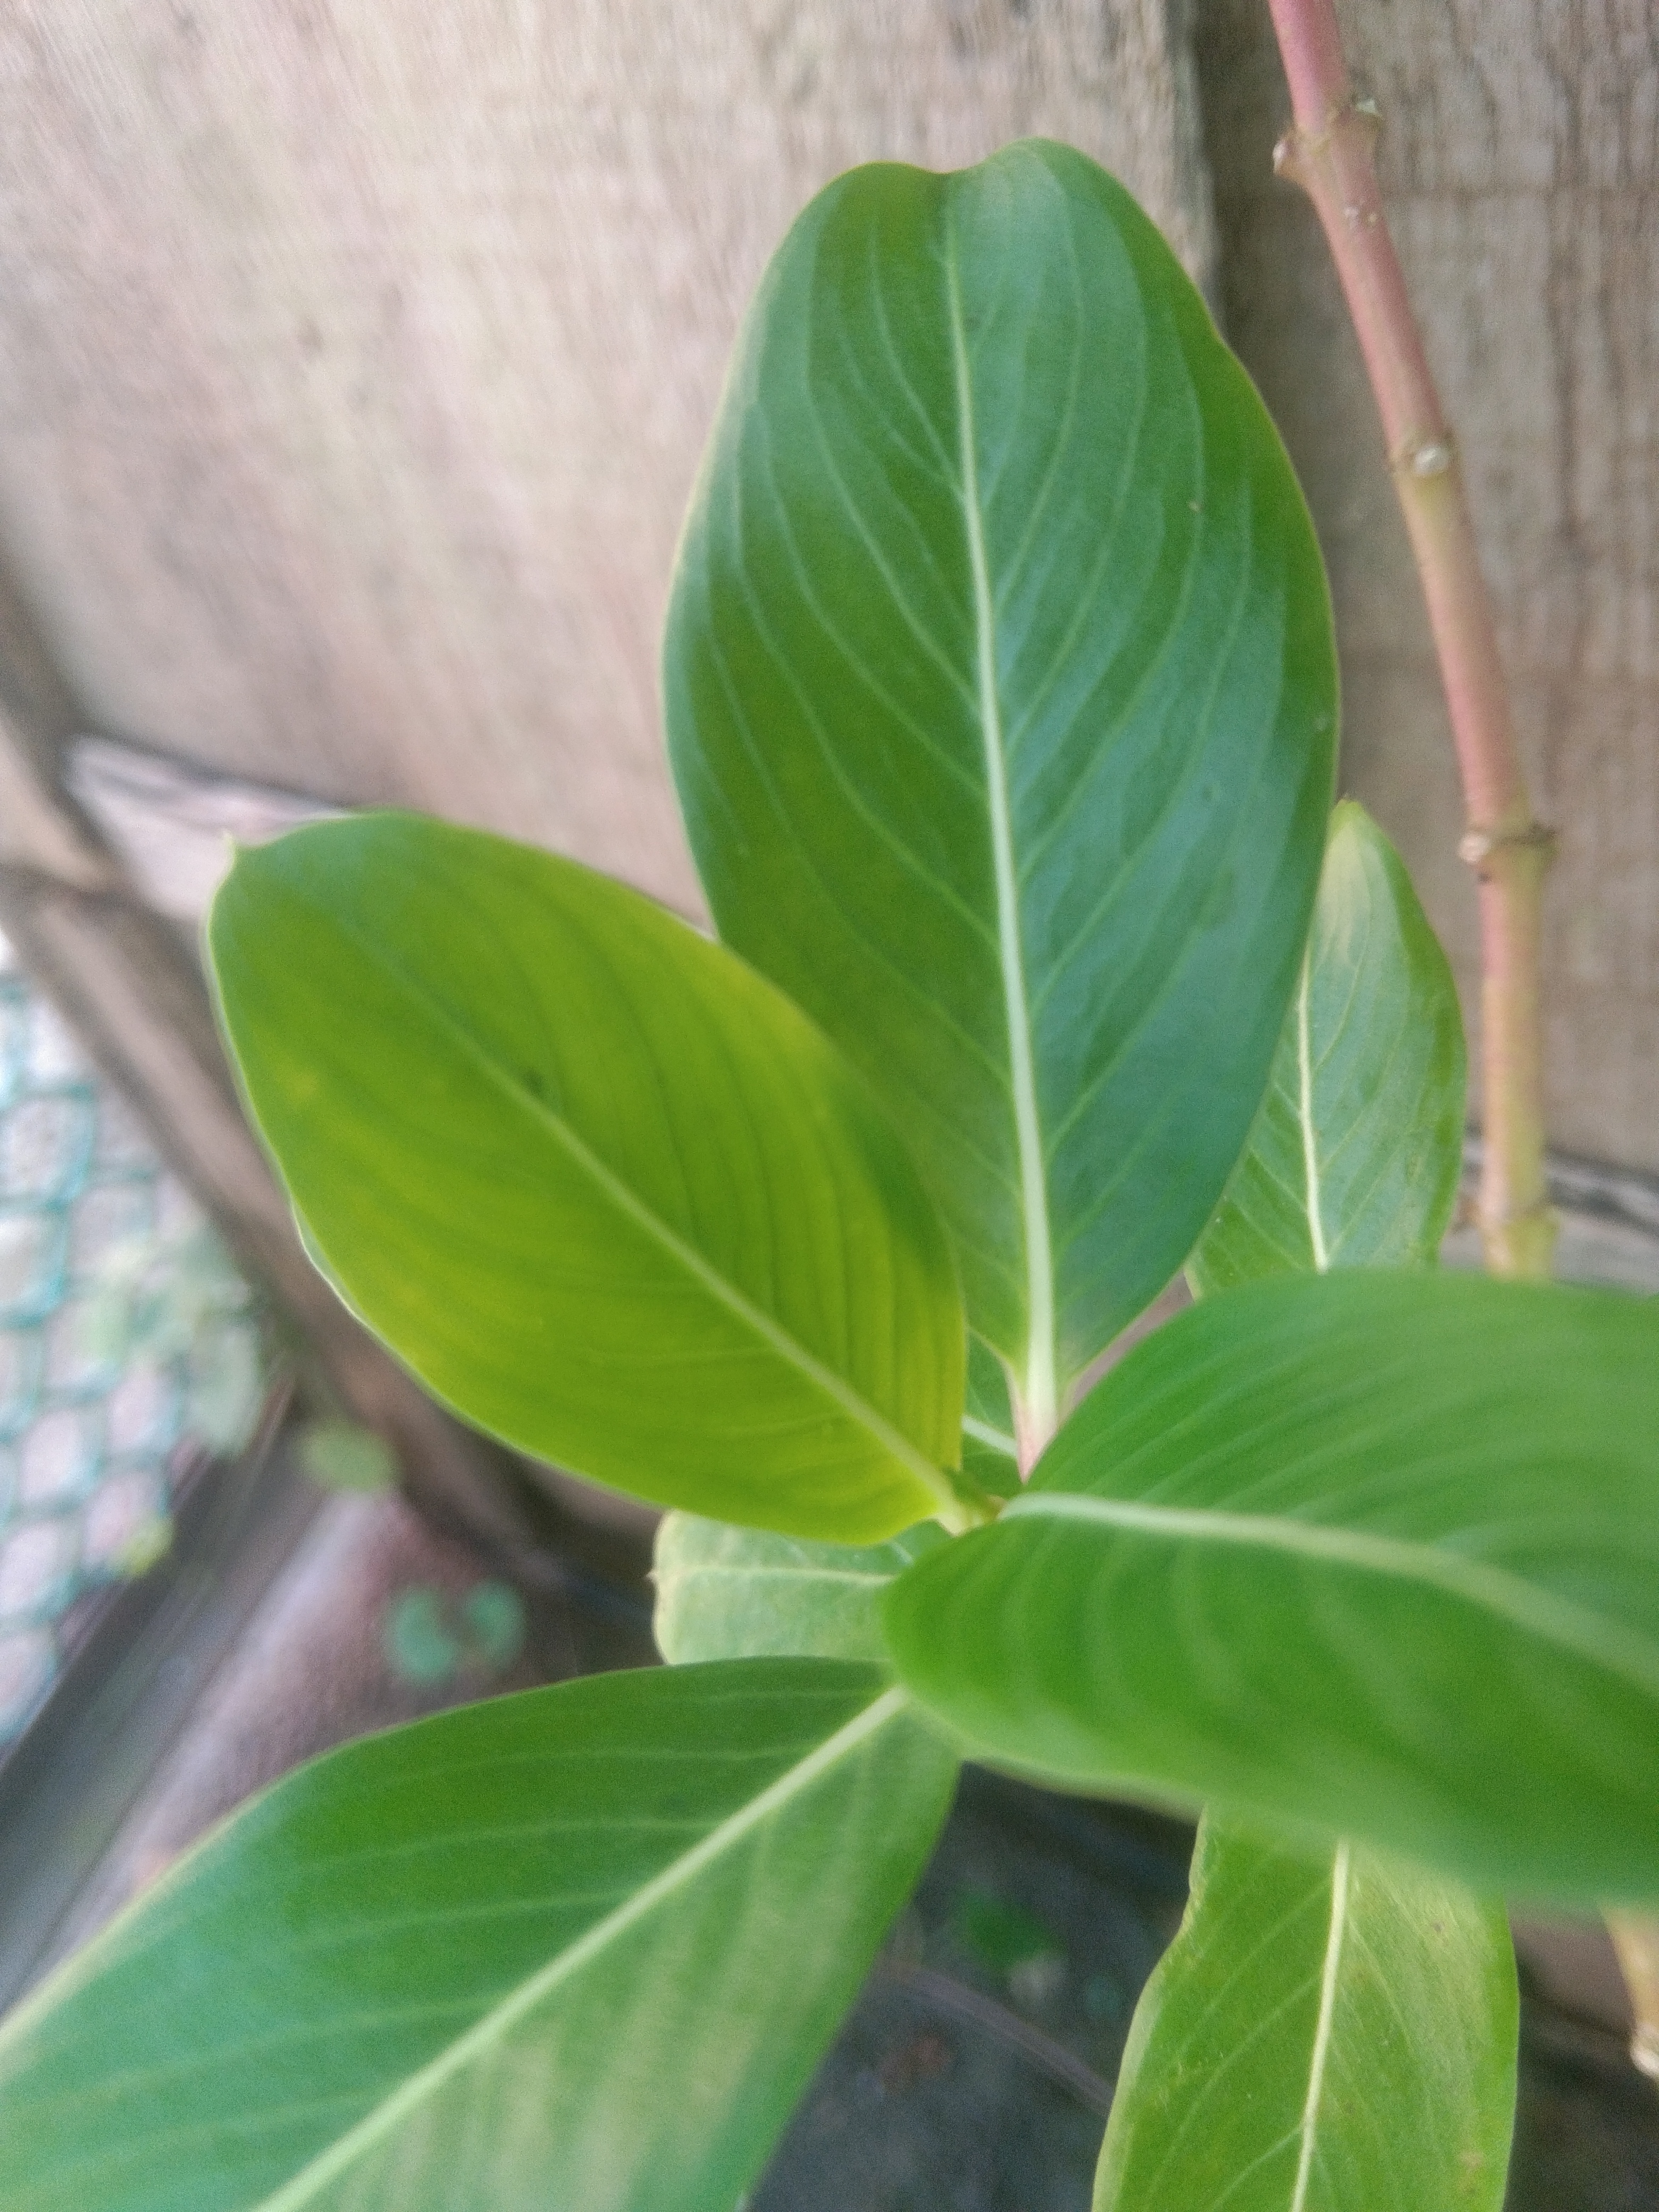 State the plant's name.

rose periwinkle
